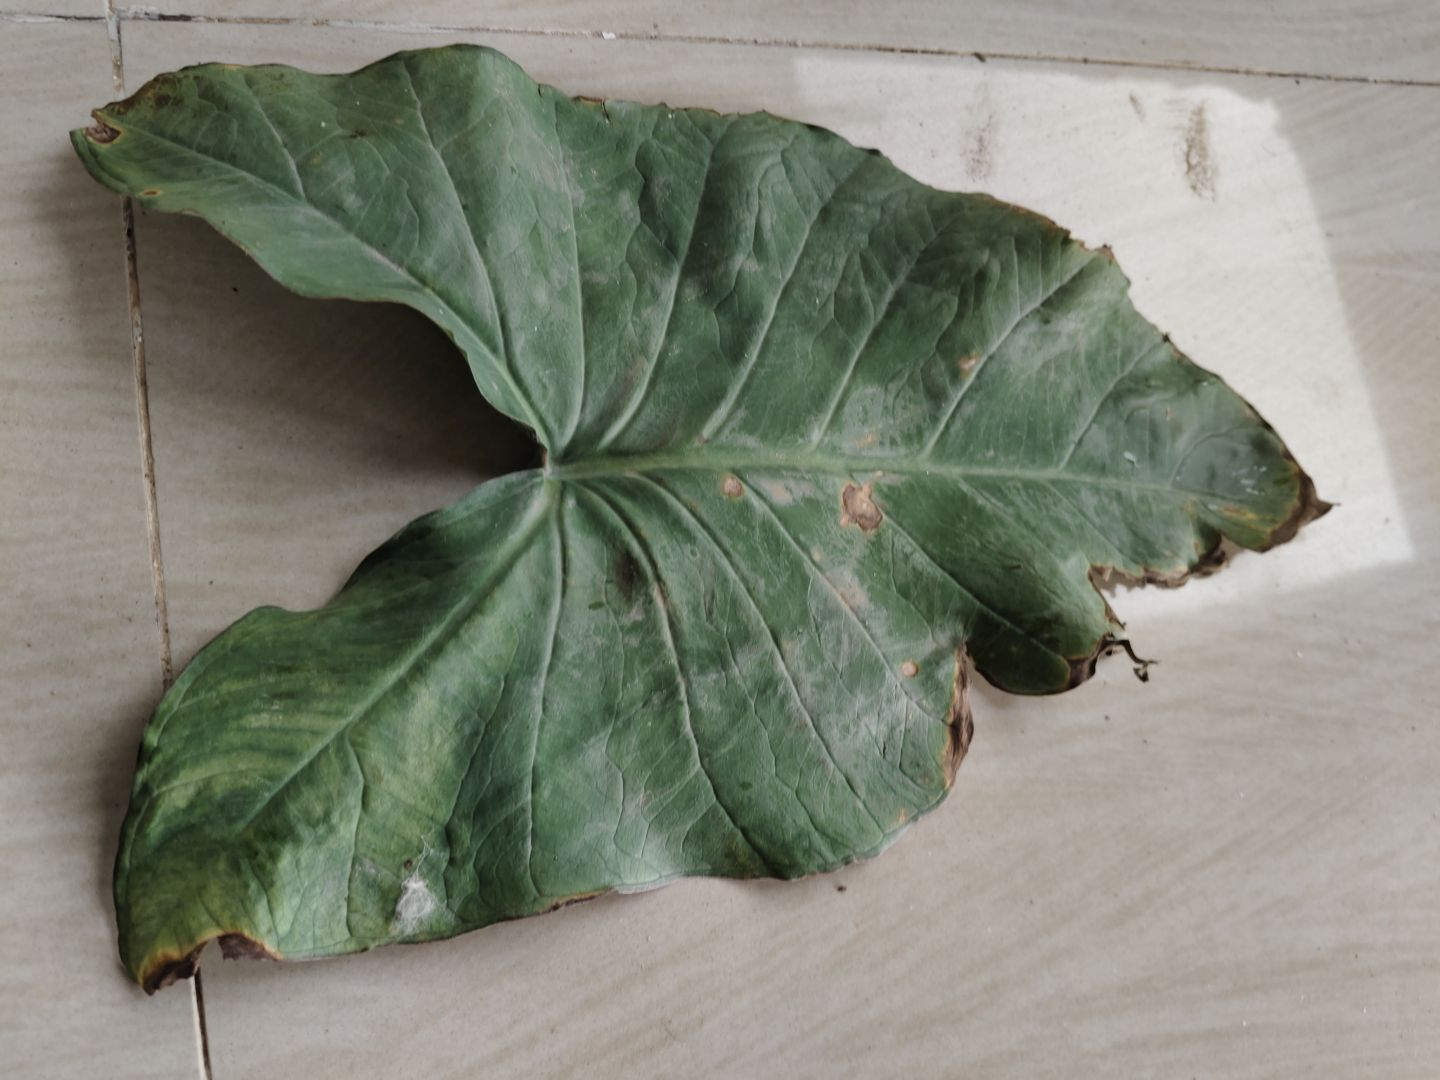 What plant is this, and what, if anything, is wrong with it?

taro, leaf blight
